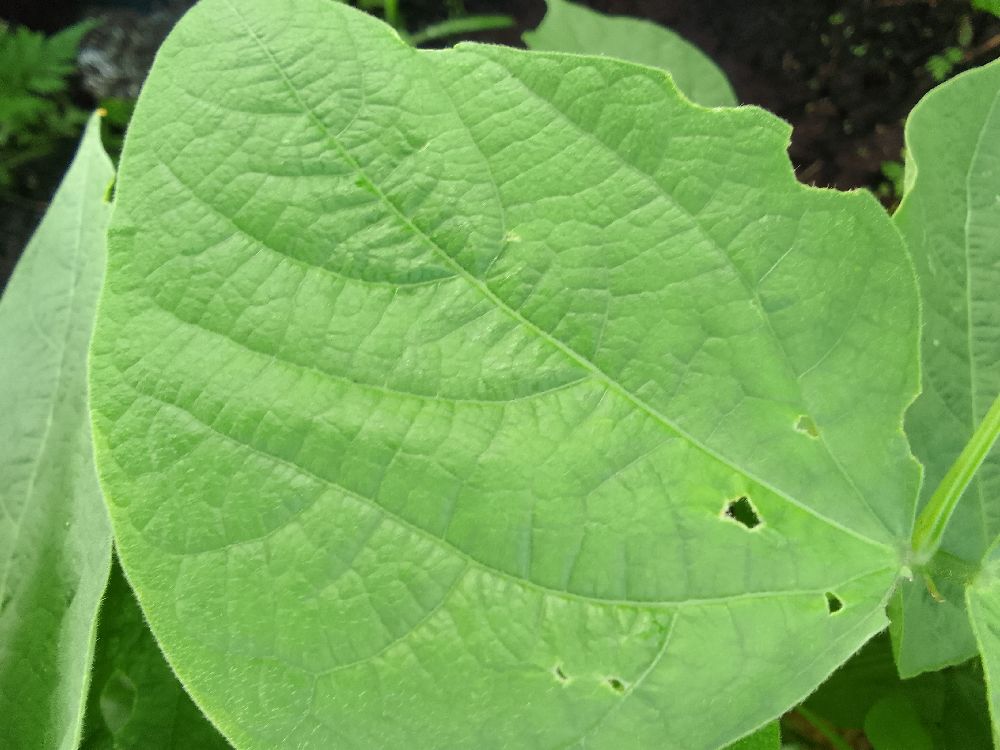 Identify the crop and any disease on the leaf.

common bean, healthy
